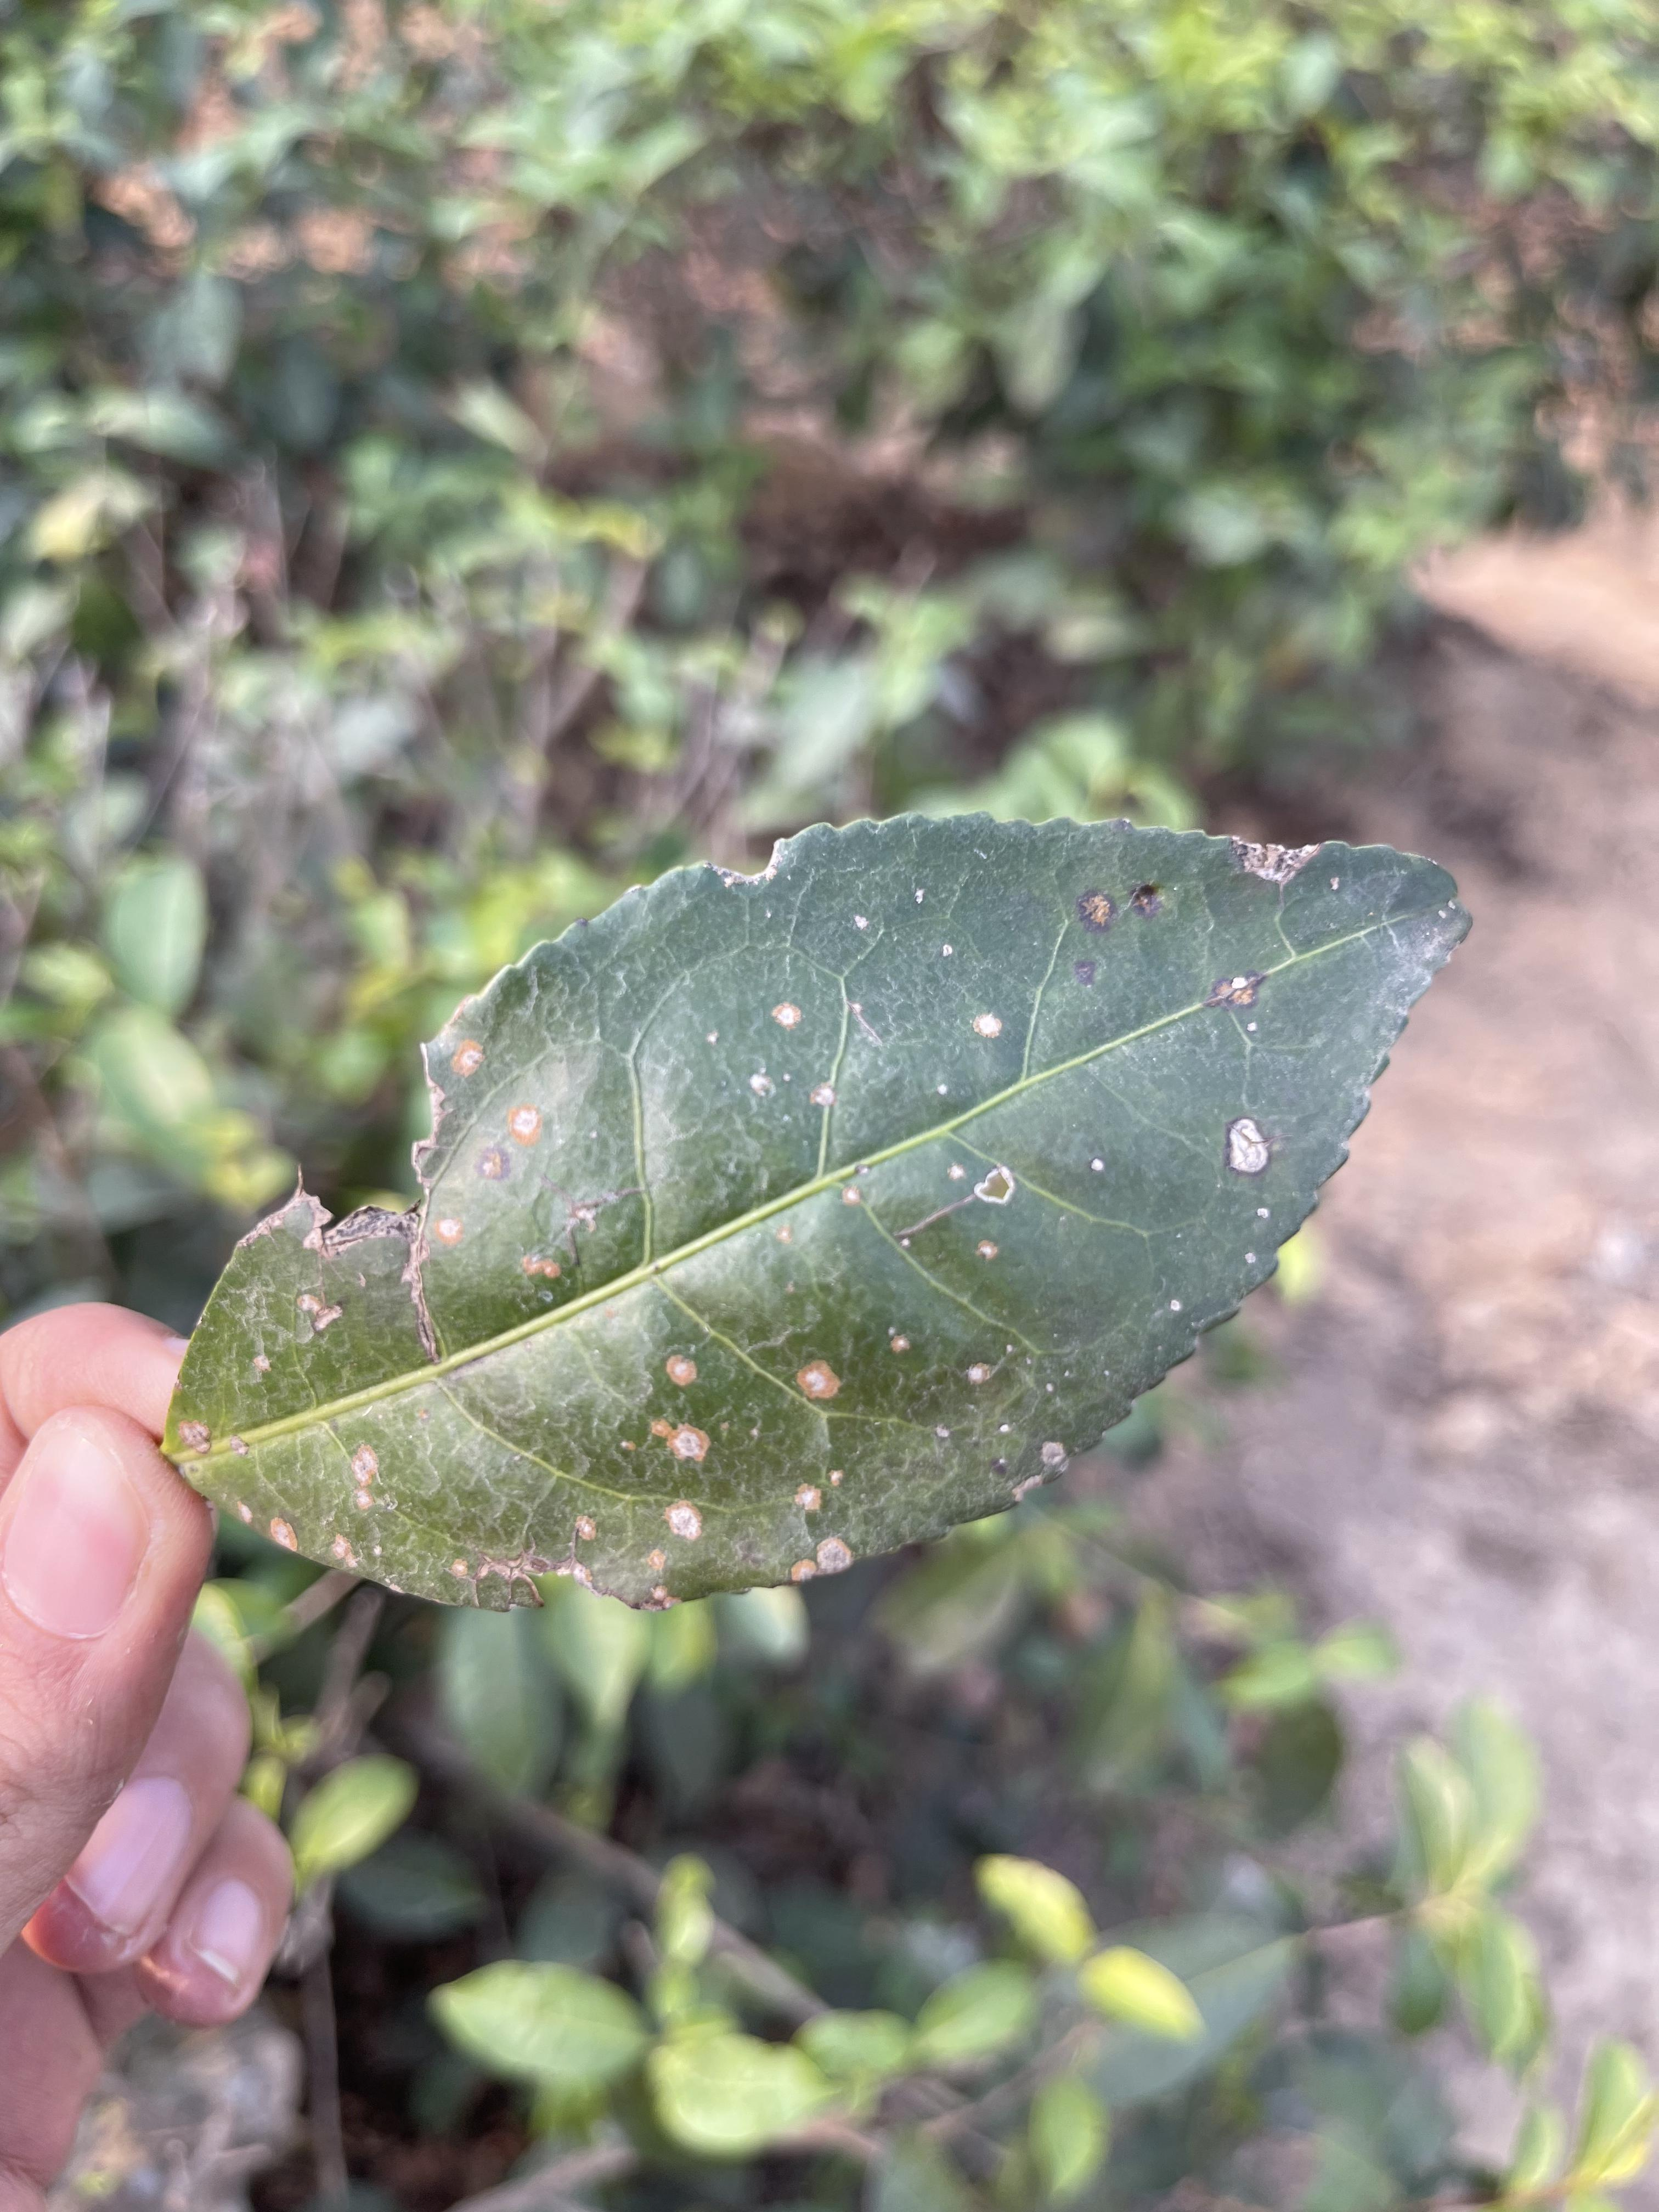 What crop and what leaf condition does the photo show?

tea, red rust
